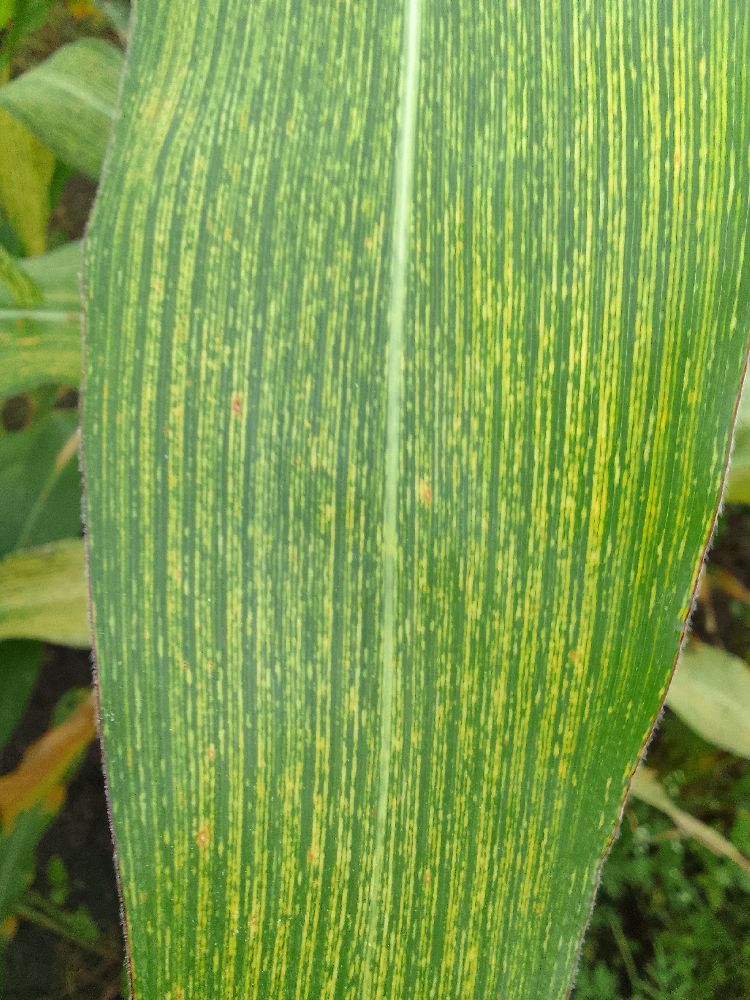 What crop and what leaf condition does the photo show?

maize, maize streak virus
